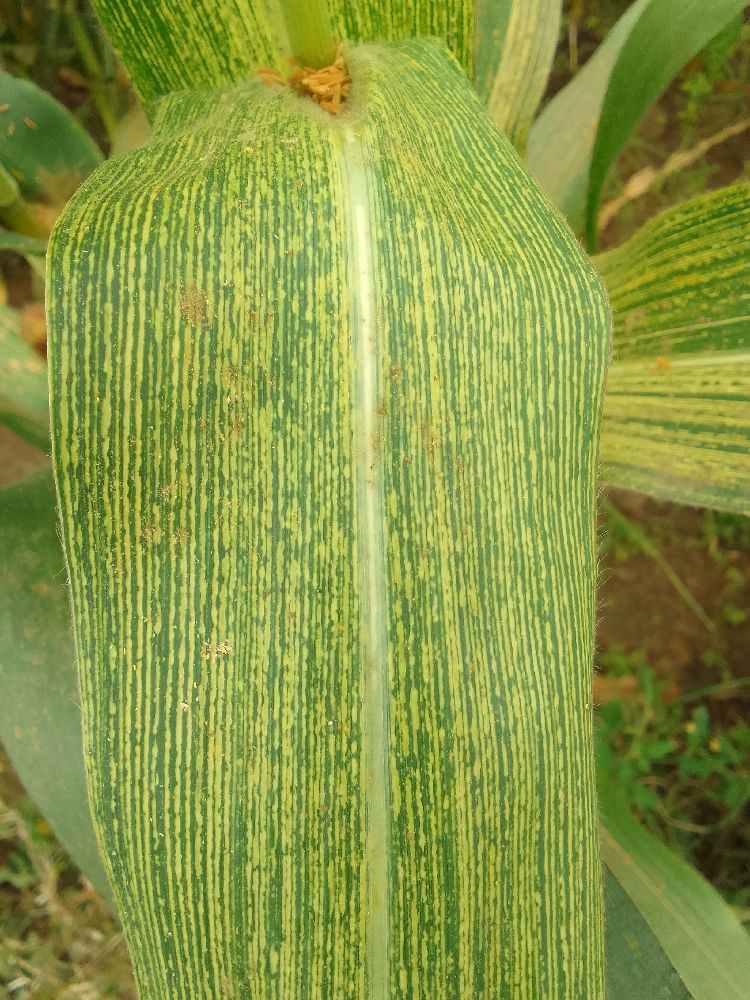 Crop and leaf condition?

maize, maize streak virus
